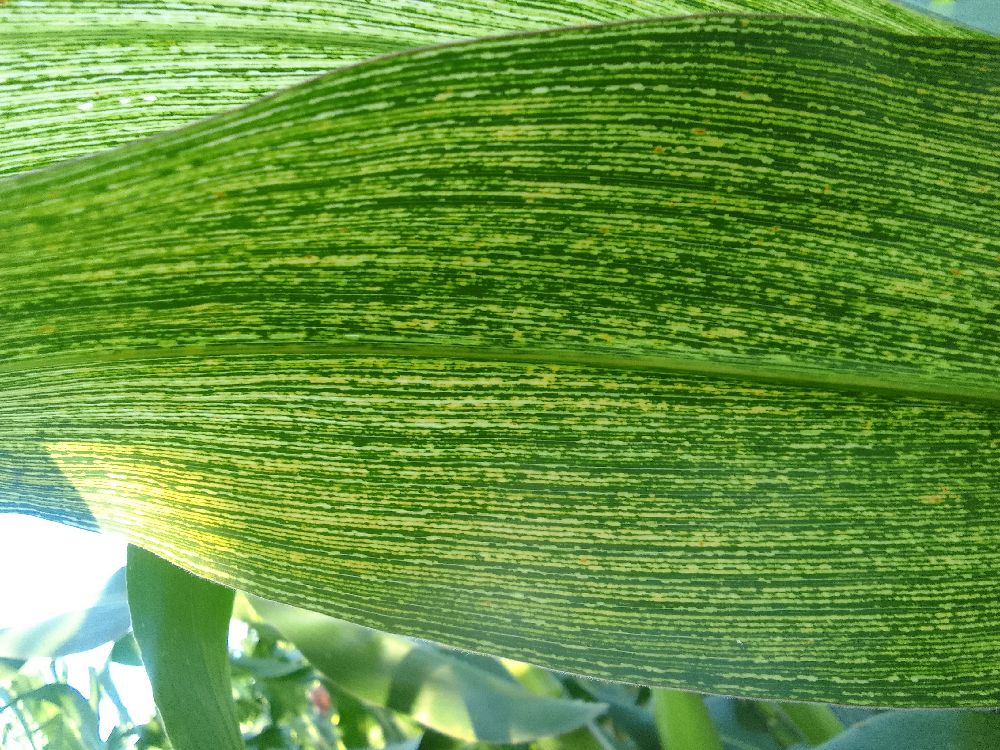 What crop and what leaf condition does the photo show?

maize, maize streak virus
